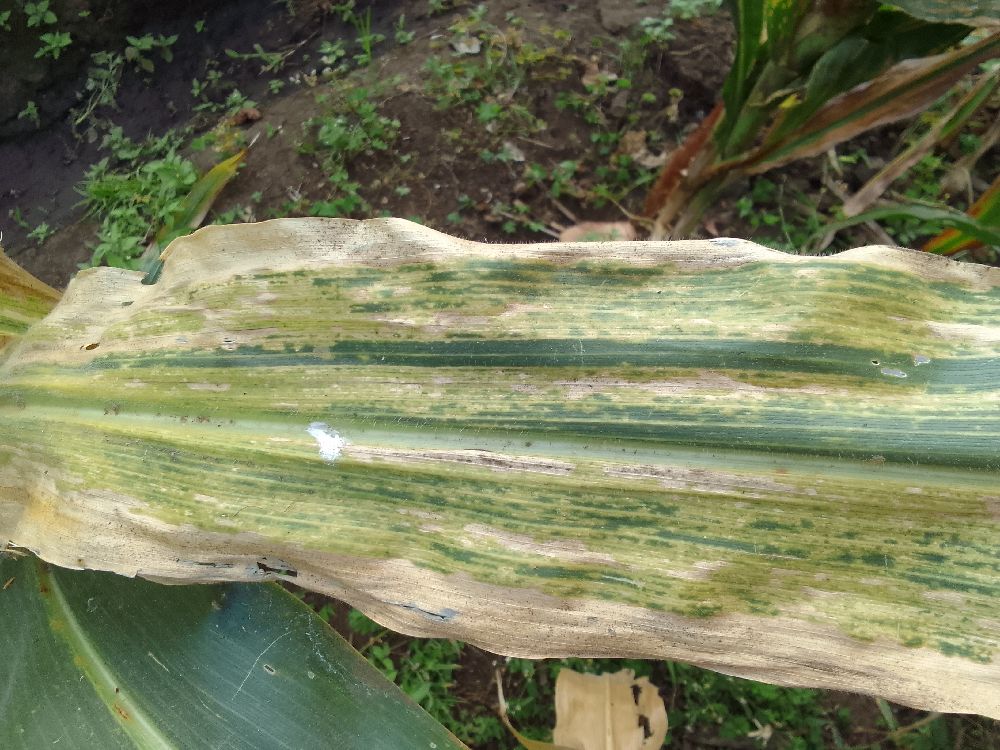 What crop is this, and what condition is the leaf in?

maize, maize lethal necrosis
